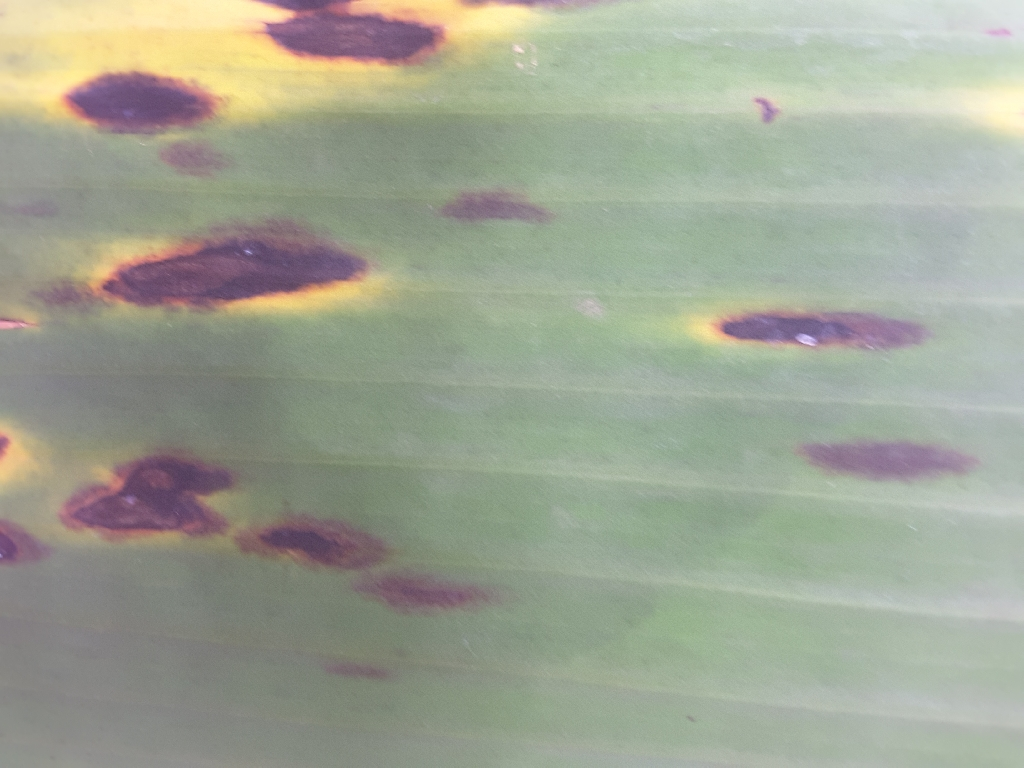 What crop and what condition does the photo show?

banana, black sigatoka
